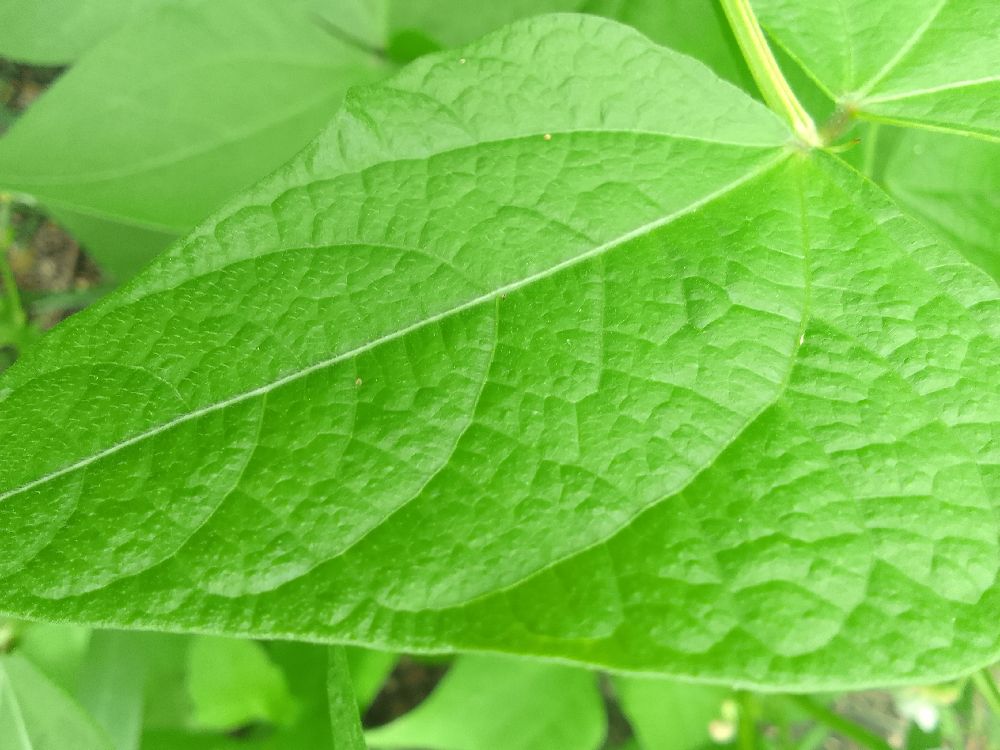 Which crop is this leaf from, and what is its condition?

common bean, healthy
